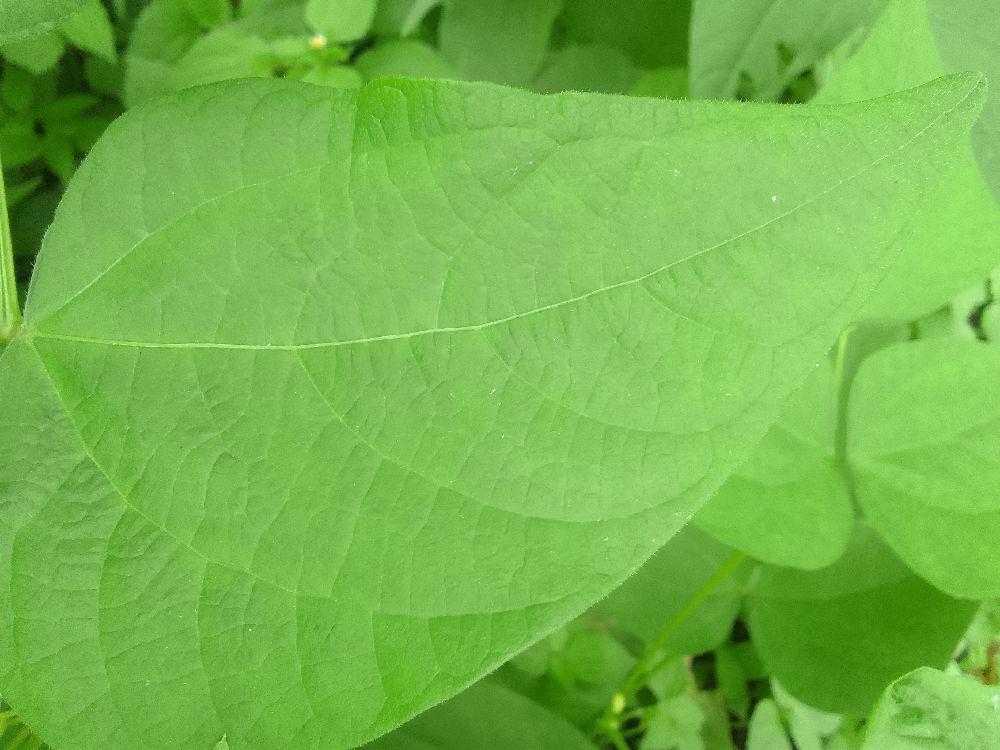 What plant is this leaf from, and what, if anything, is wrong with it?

common bean, healthy
